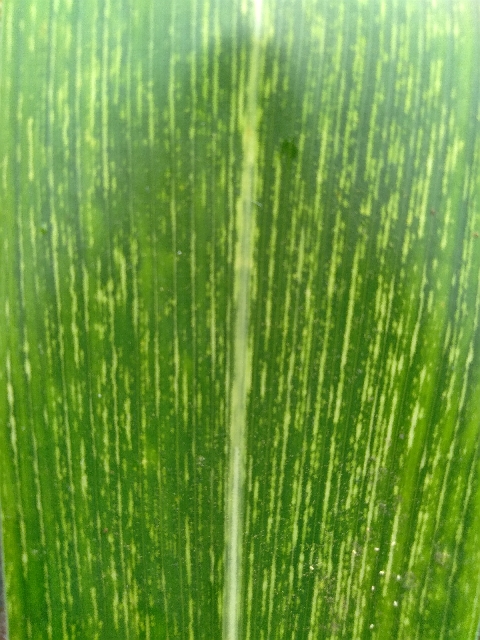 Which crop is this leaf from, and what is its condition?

maize, maize streak virus
